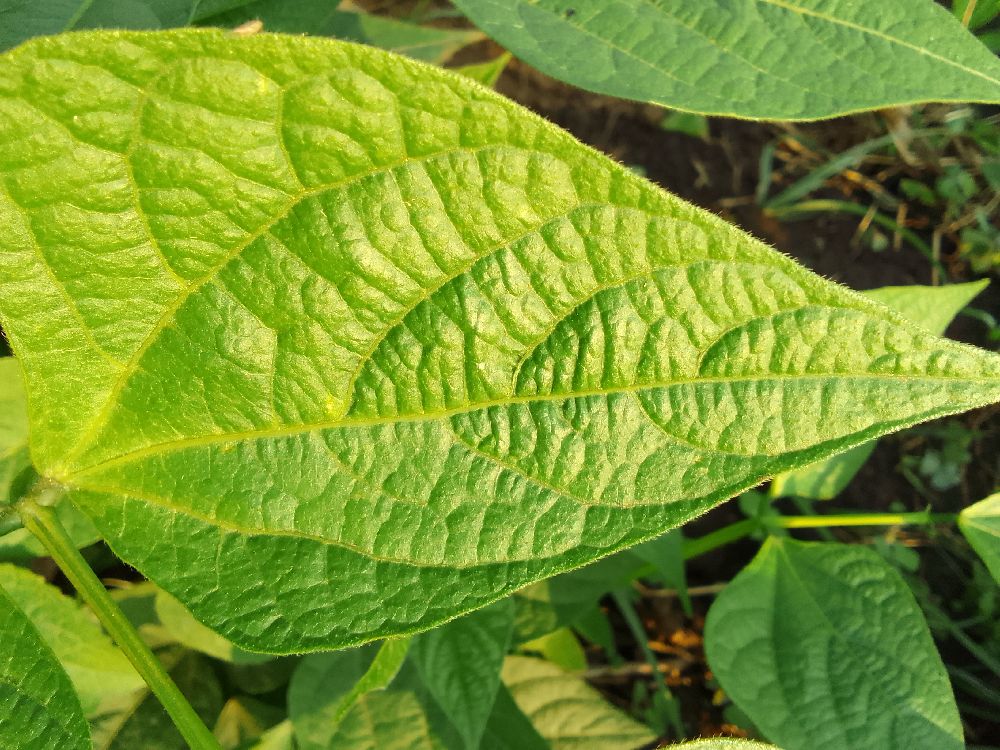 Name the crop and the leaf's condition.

common bean, healthy
